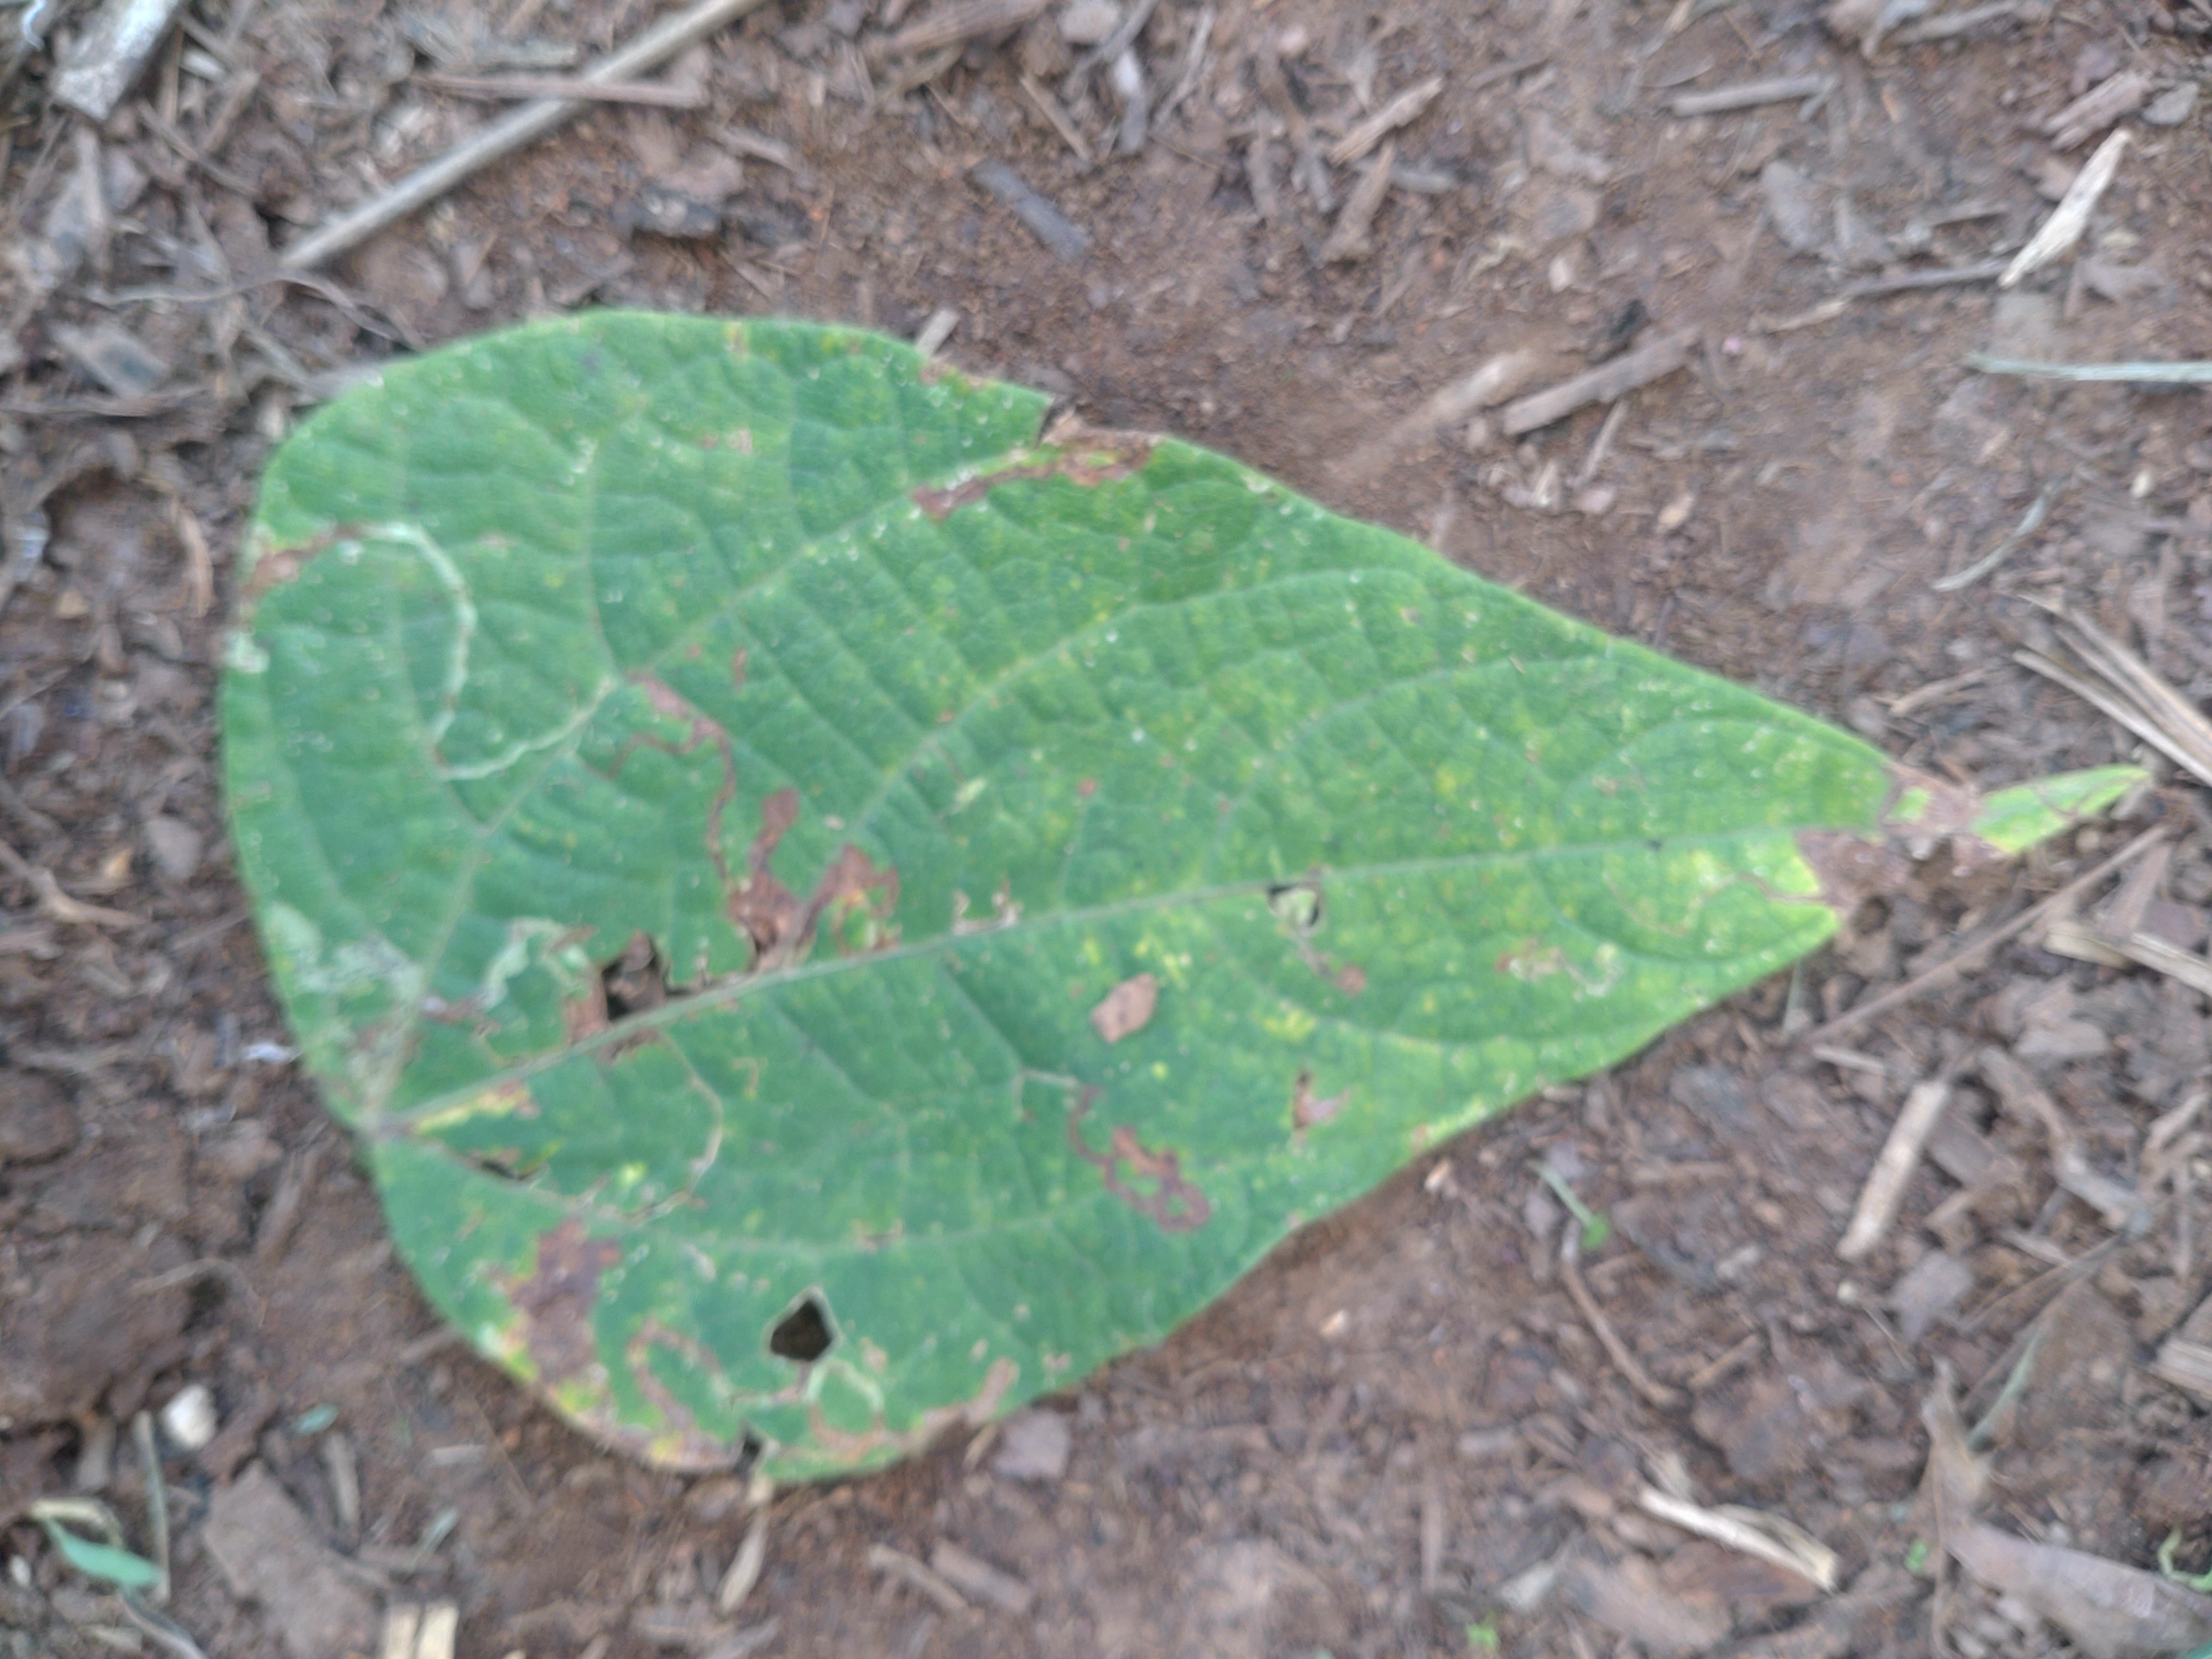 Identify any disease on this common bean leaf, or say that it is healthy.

anthracnose
